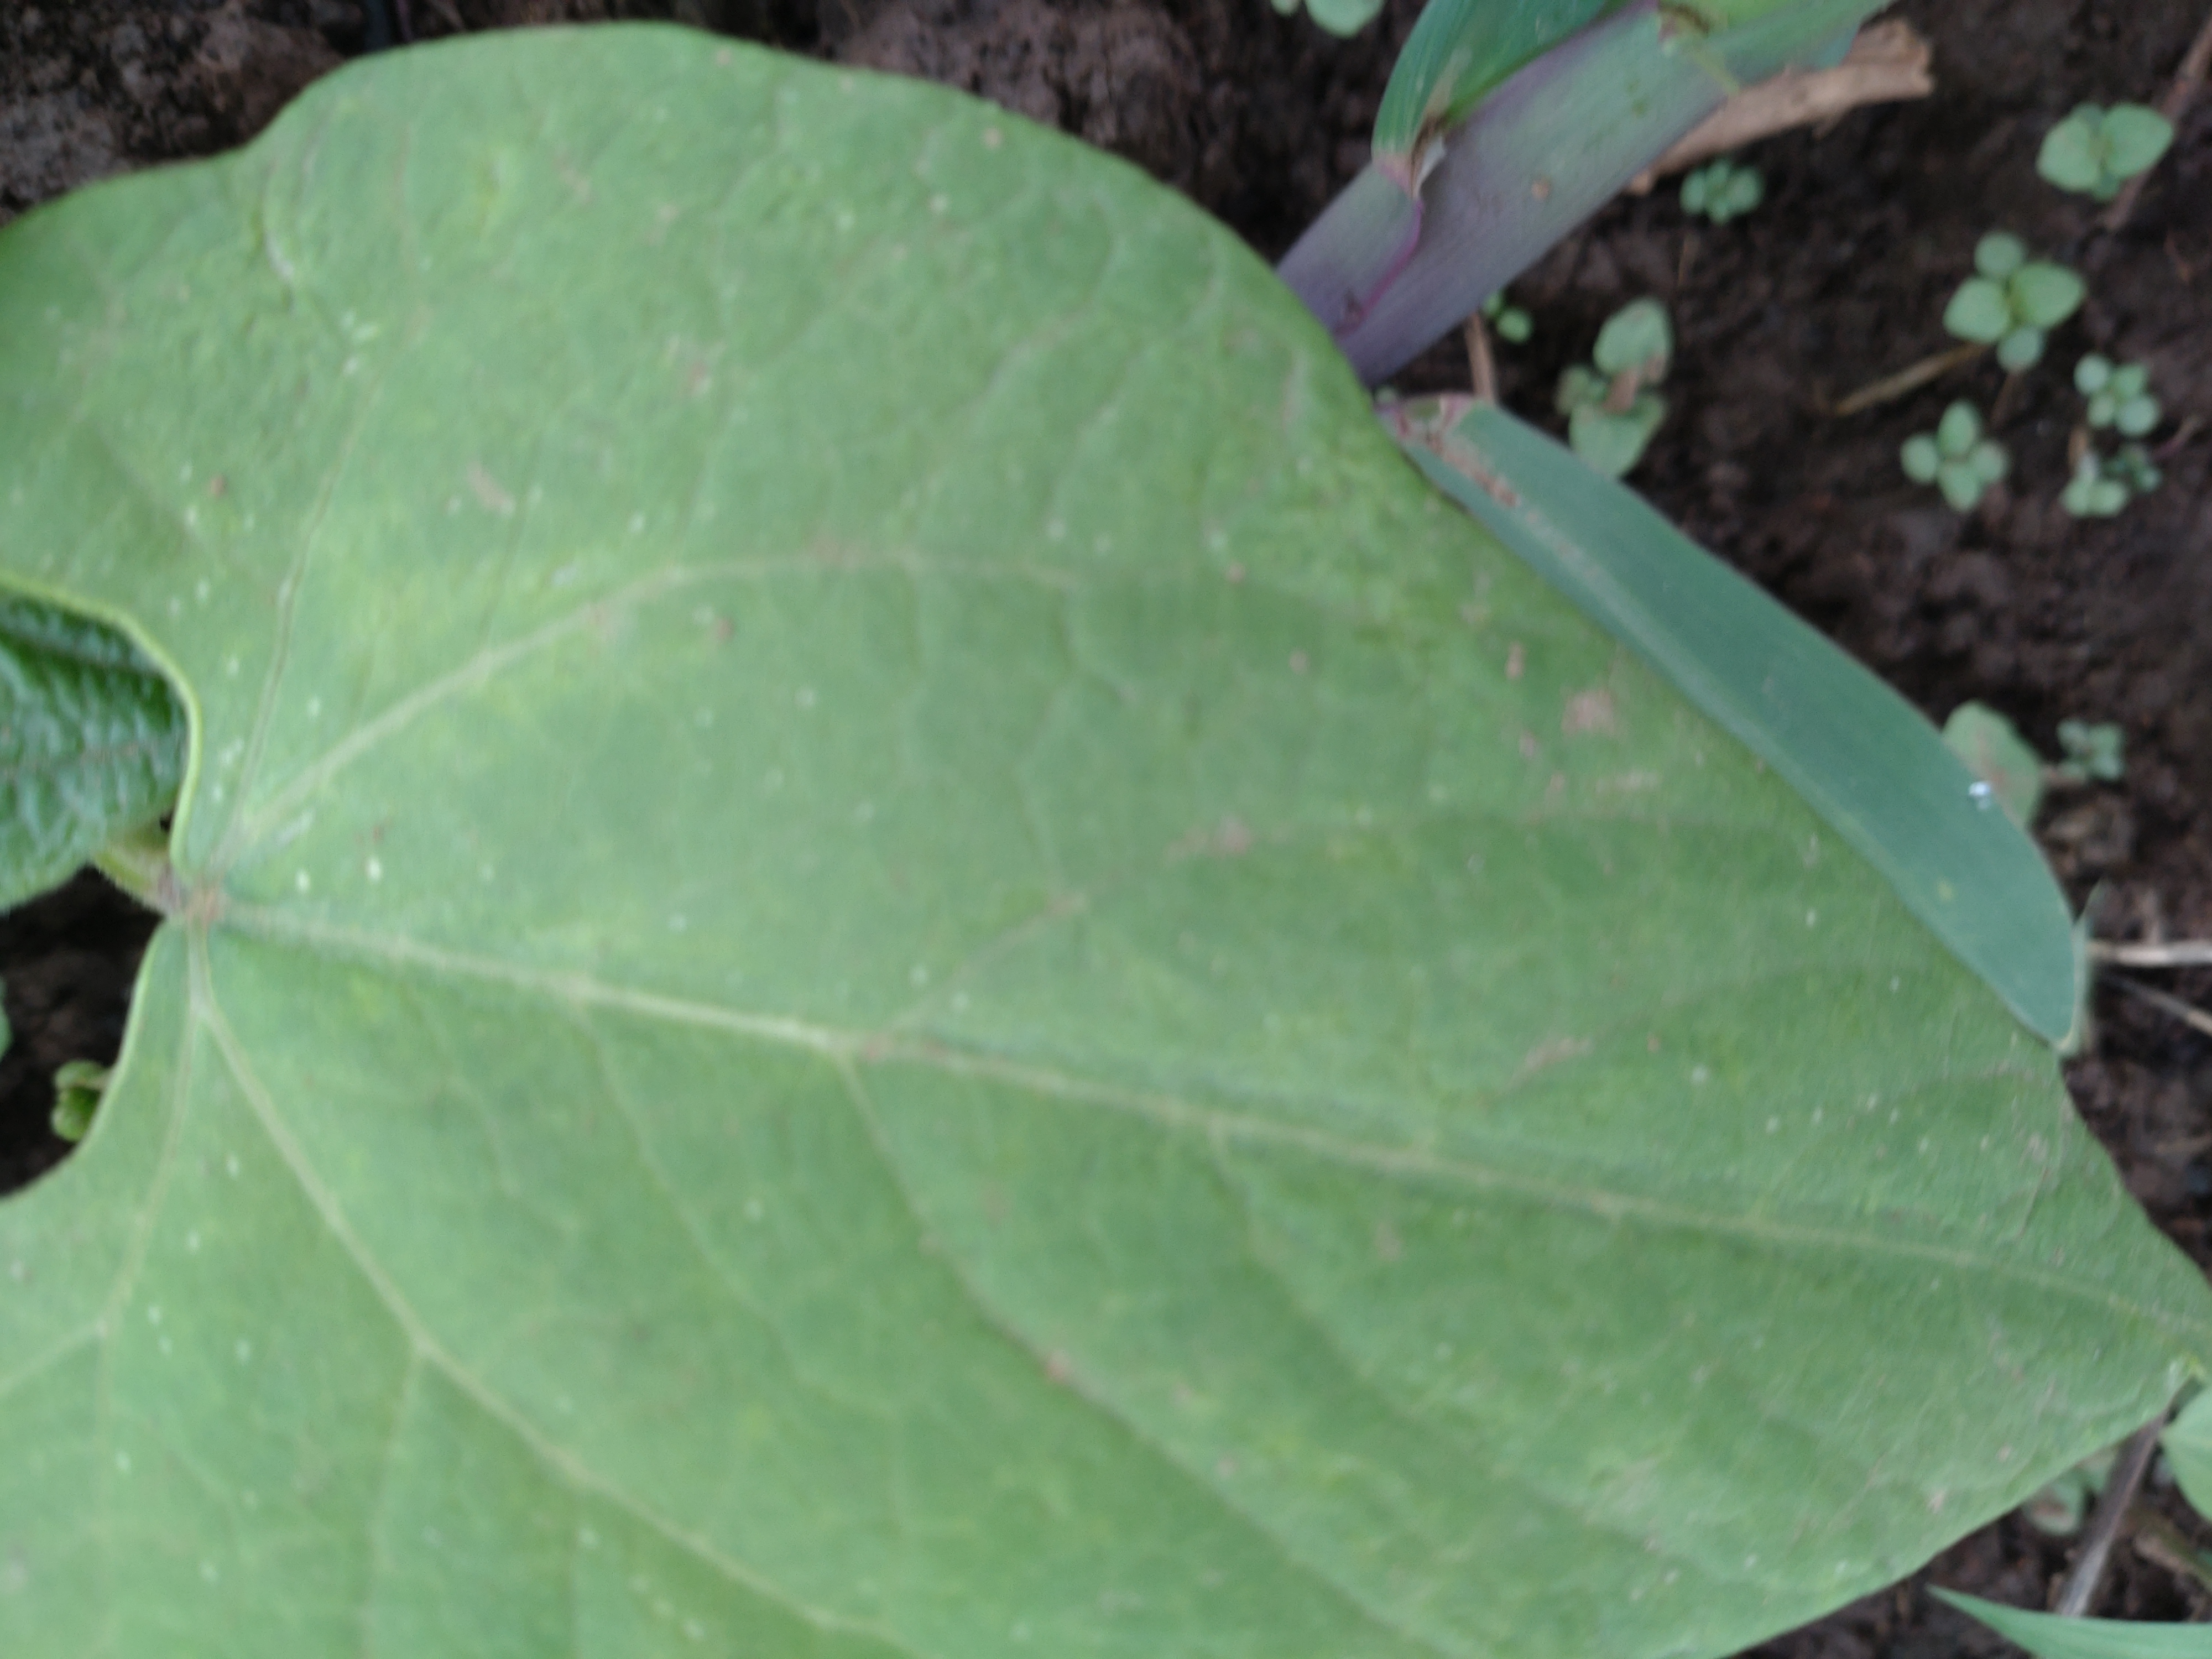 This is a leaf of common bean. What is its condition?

healthy
